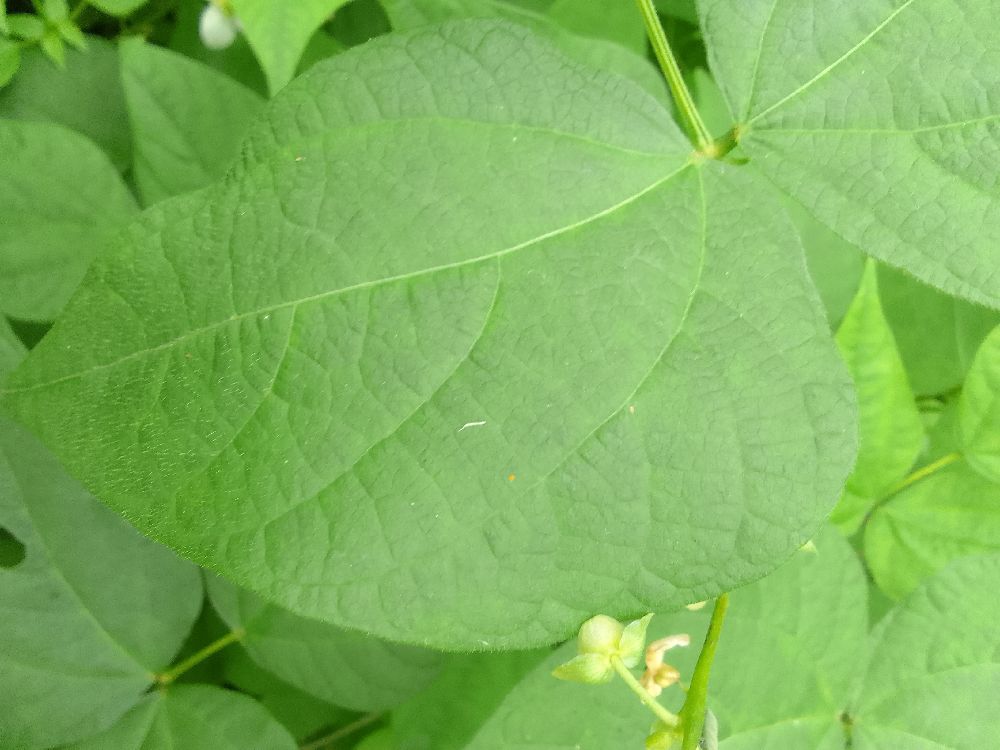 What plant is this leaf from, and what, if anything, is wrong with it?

common bean, healthy
